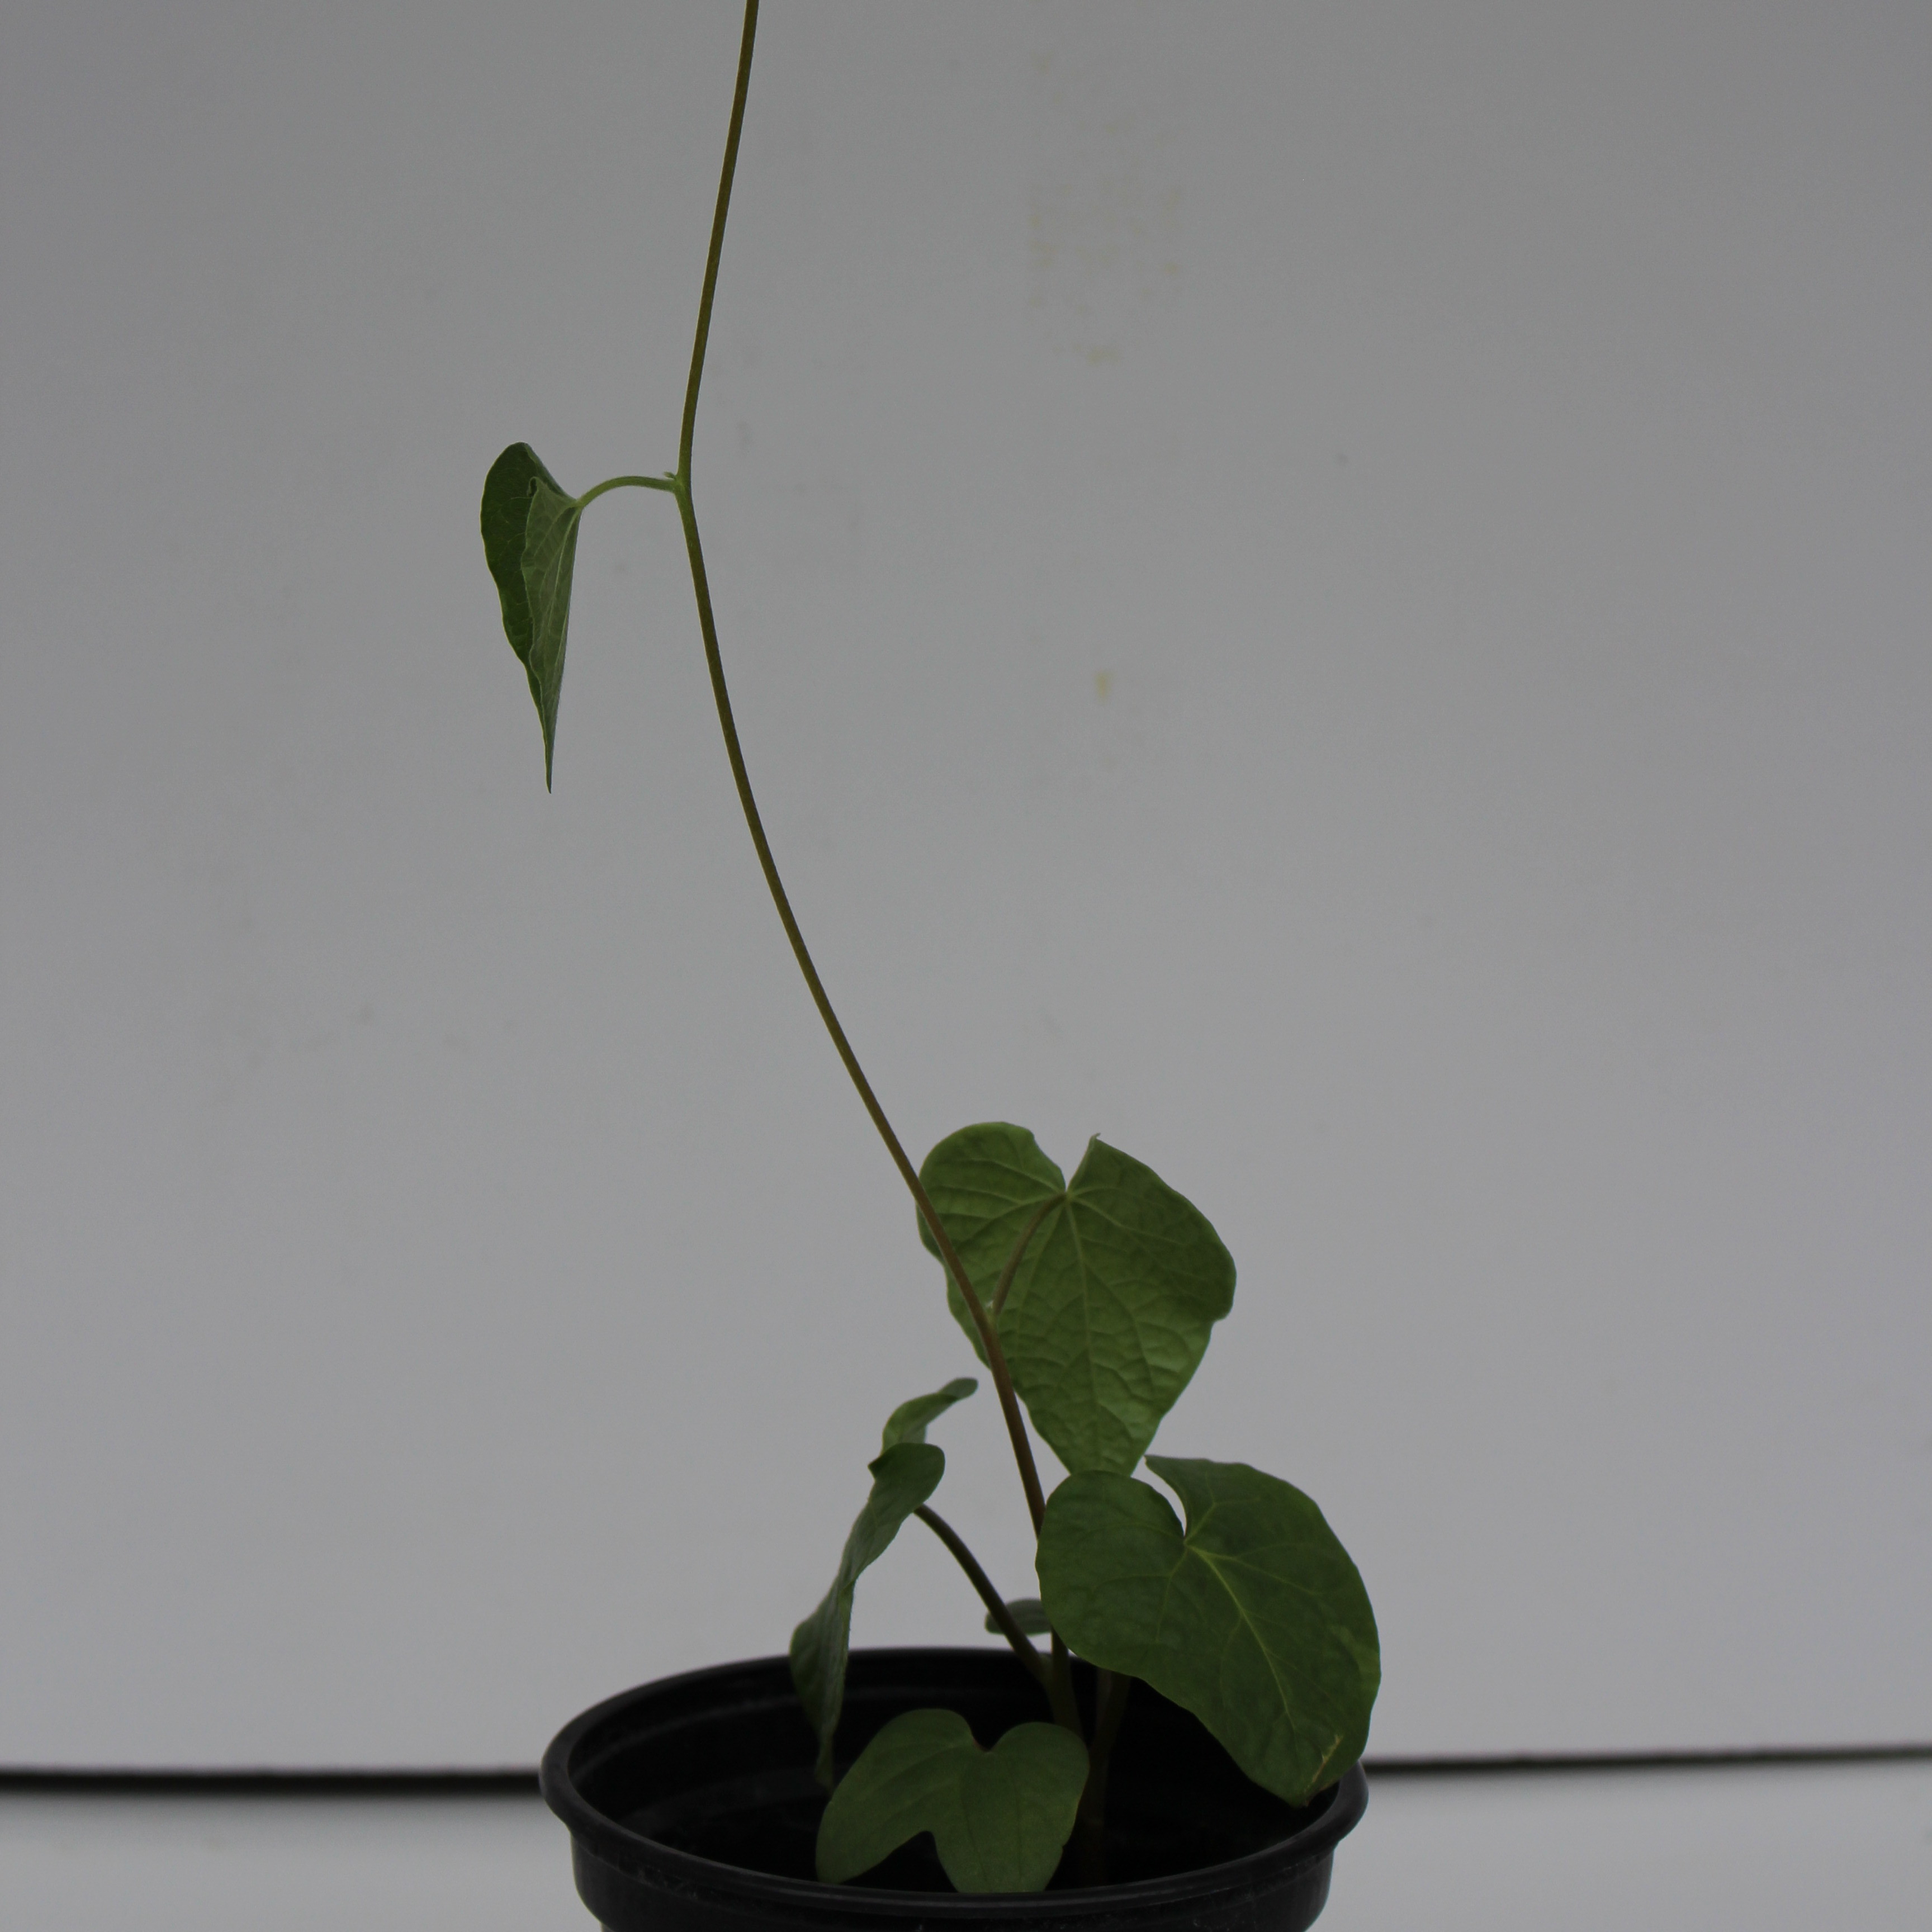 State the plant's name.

Convolvulus arvensis
